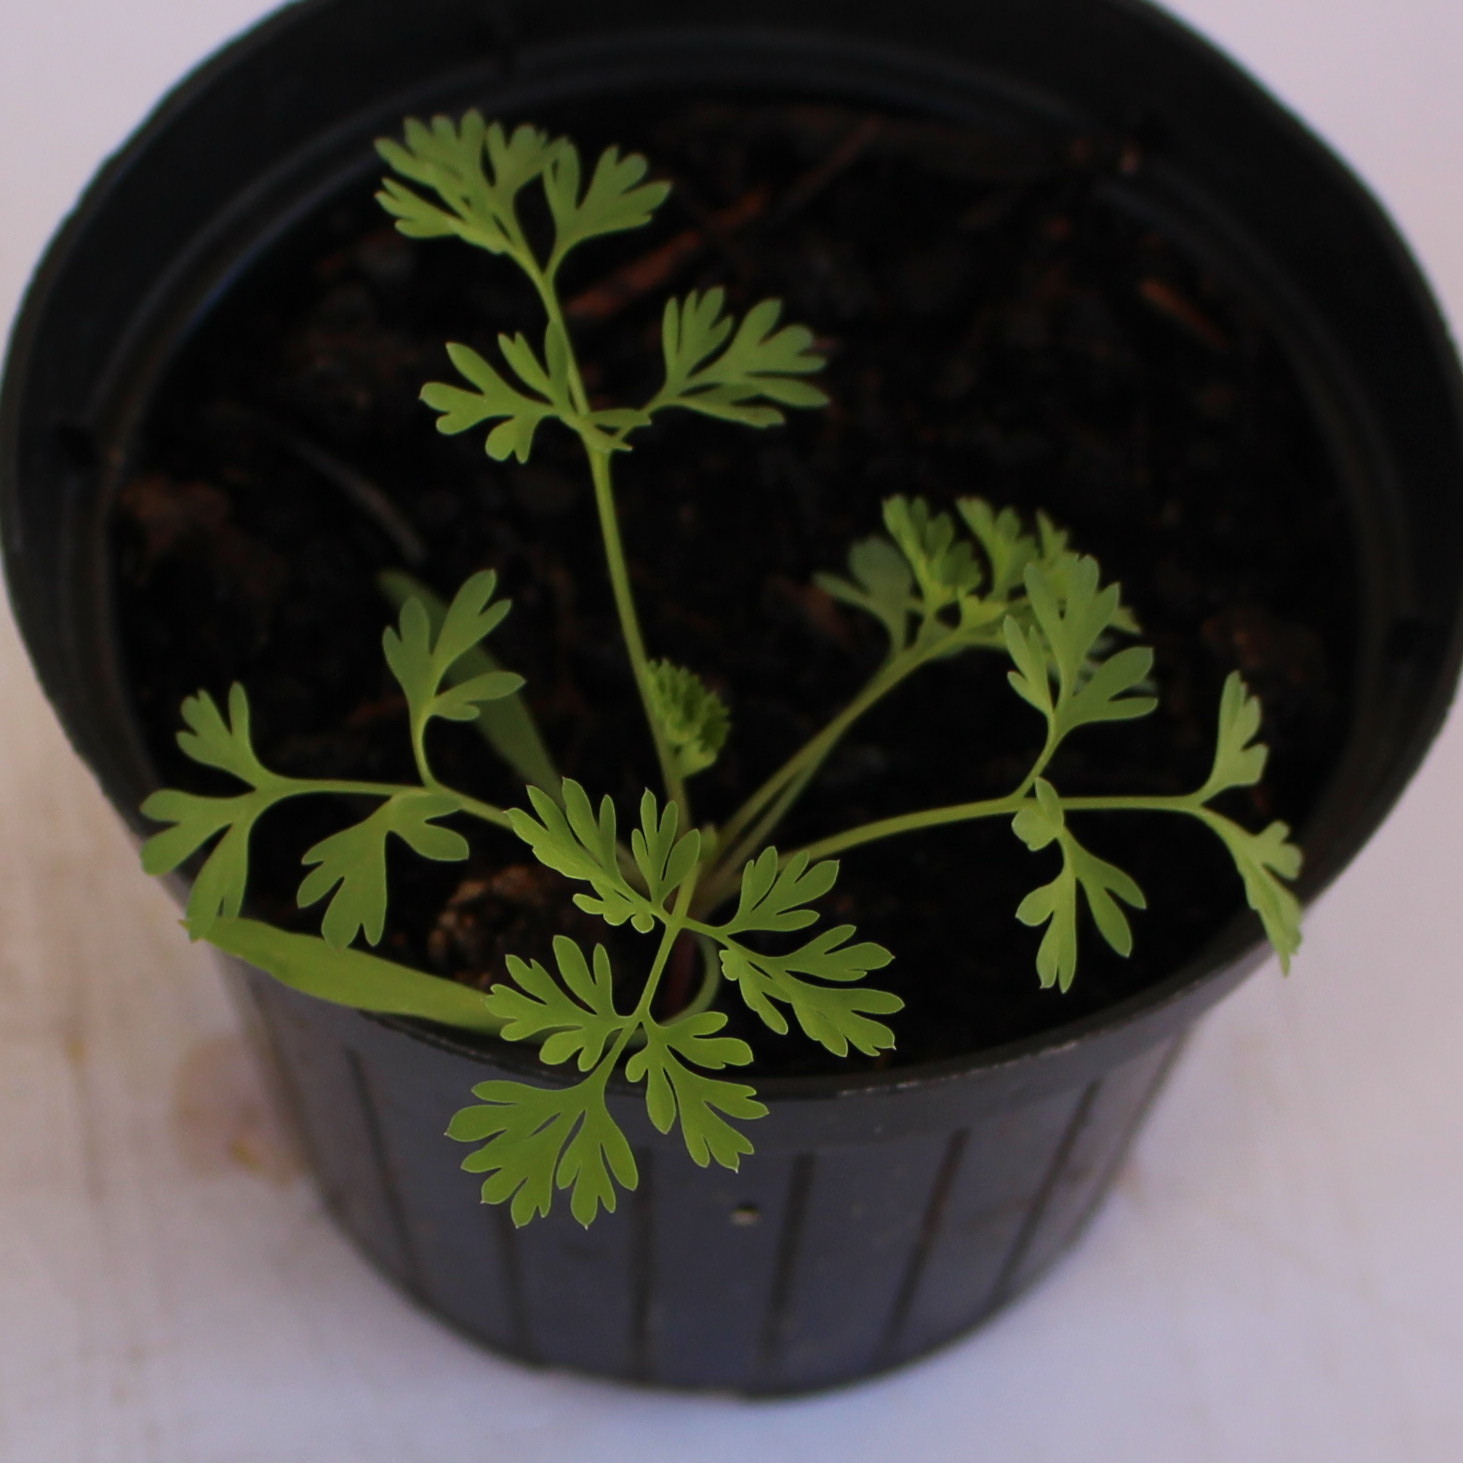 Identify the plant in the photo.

Fumaria officinalis
